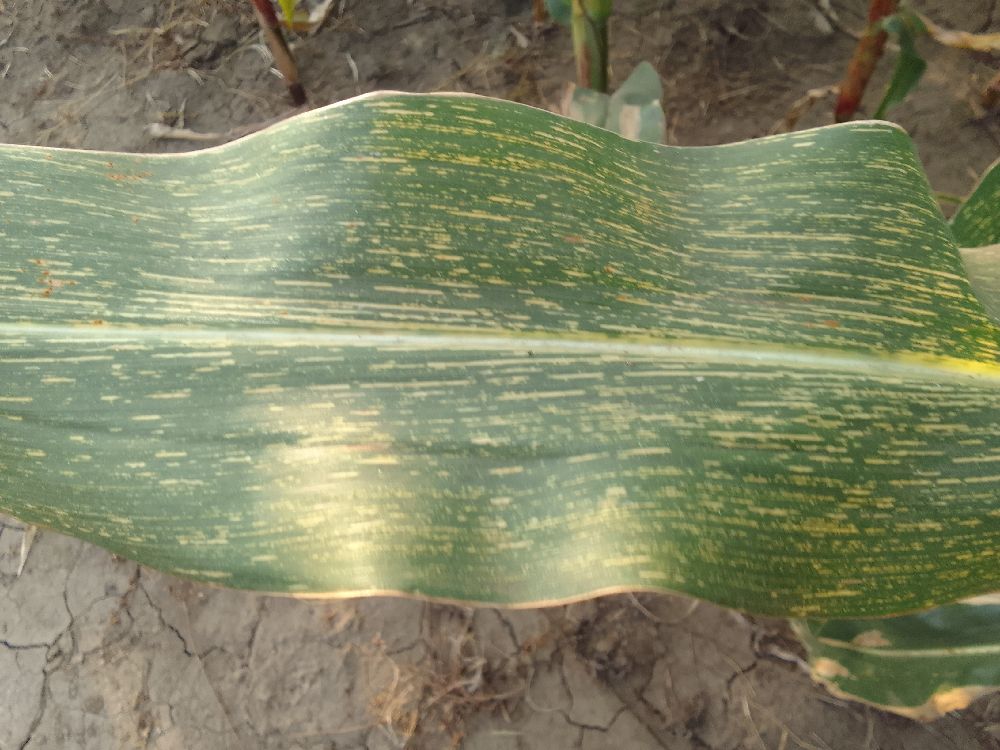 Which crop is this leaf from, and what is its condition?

maize, maize streak virus
